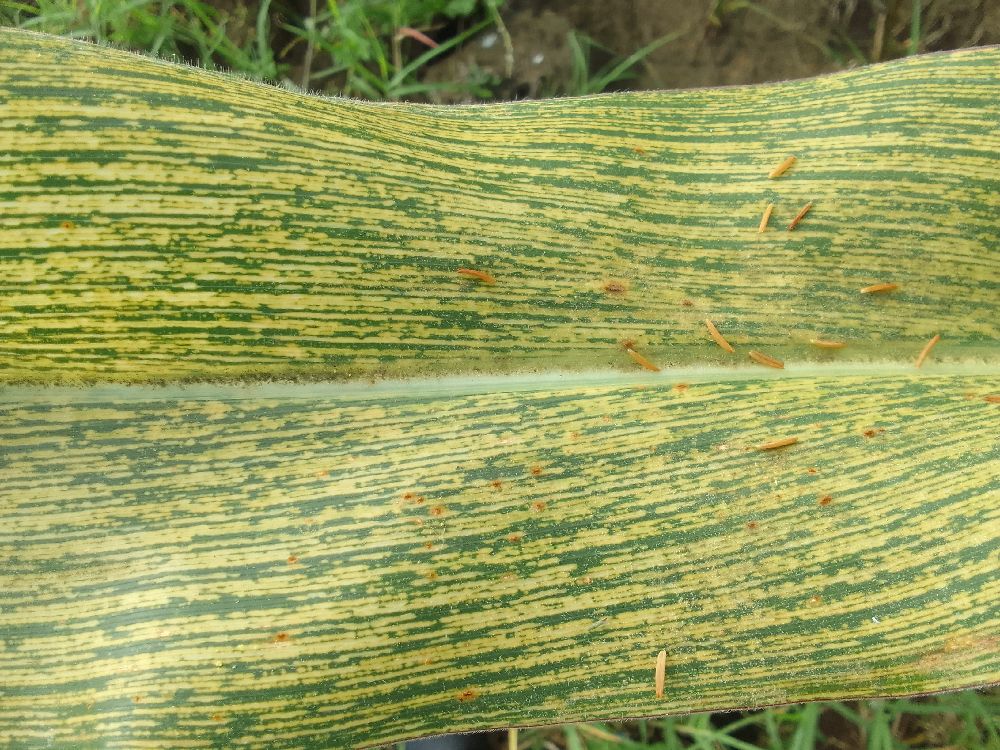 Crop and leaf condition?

maize, maize streak virus
